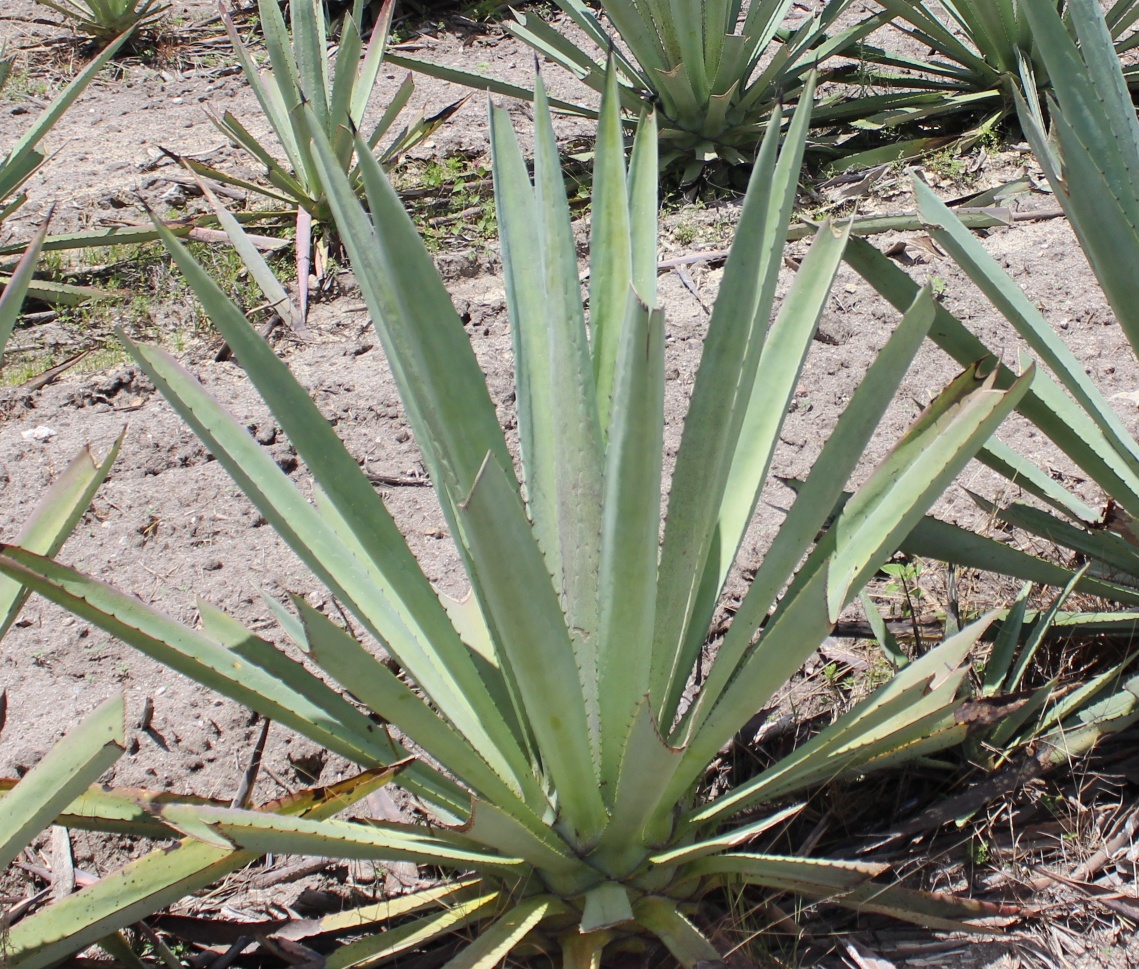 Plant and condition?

agave, yellow
